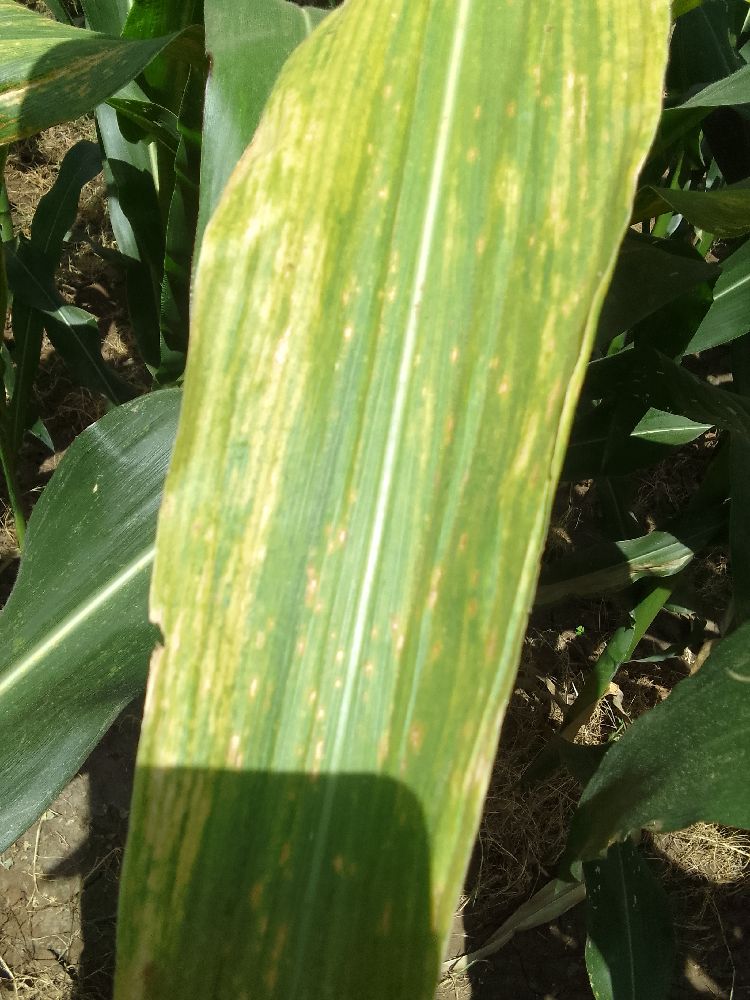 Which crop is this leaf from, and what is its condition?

maize, maize lethal necrosis
